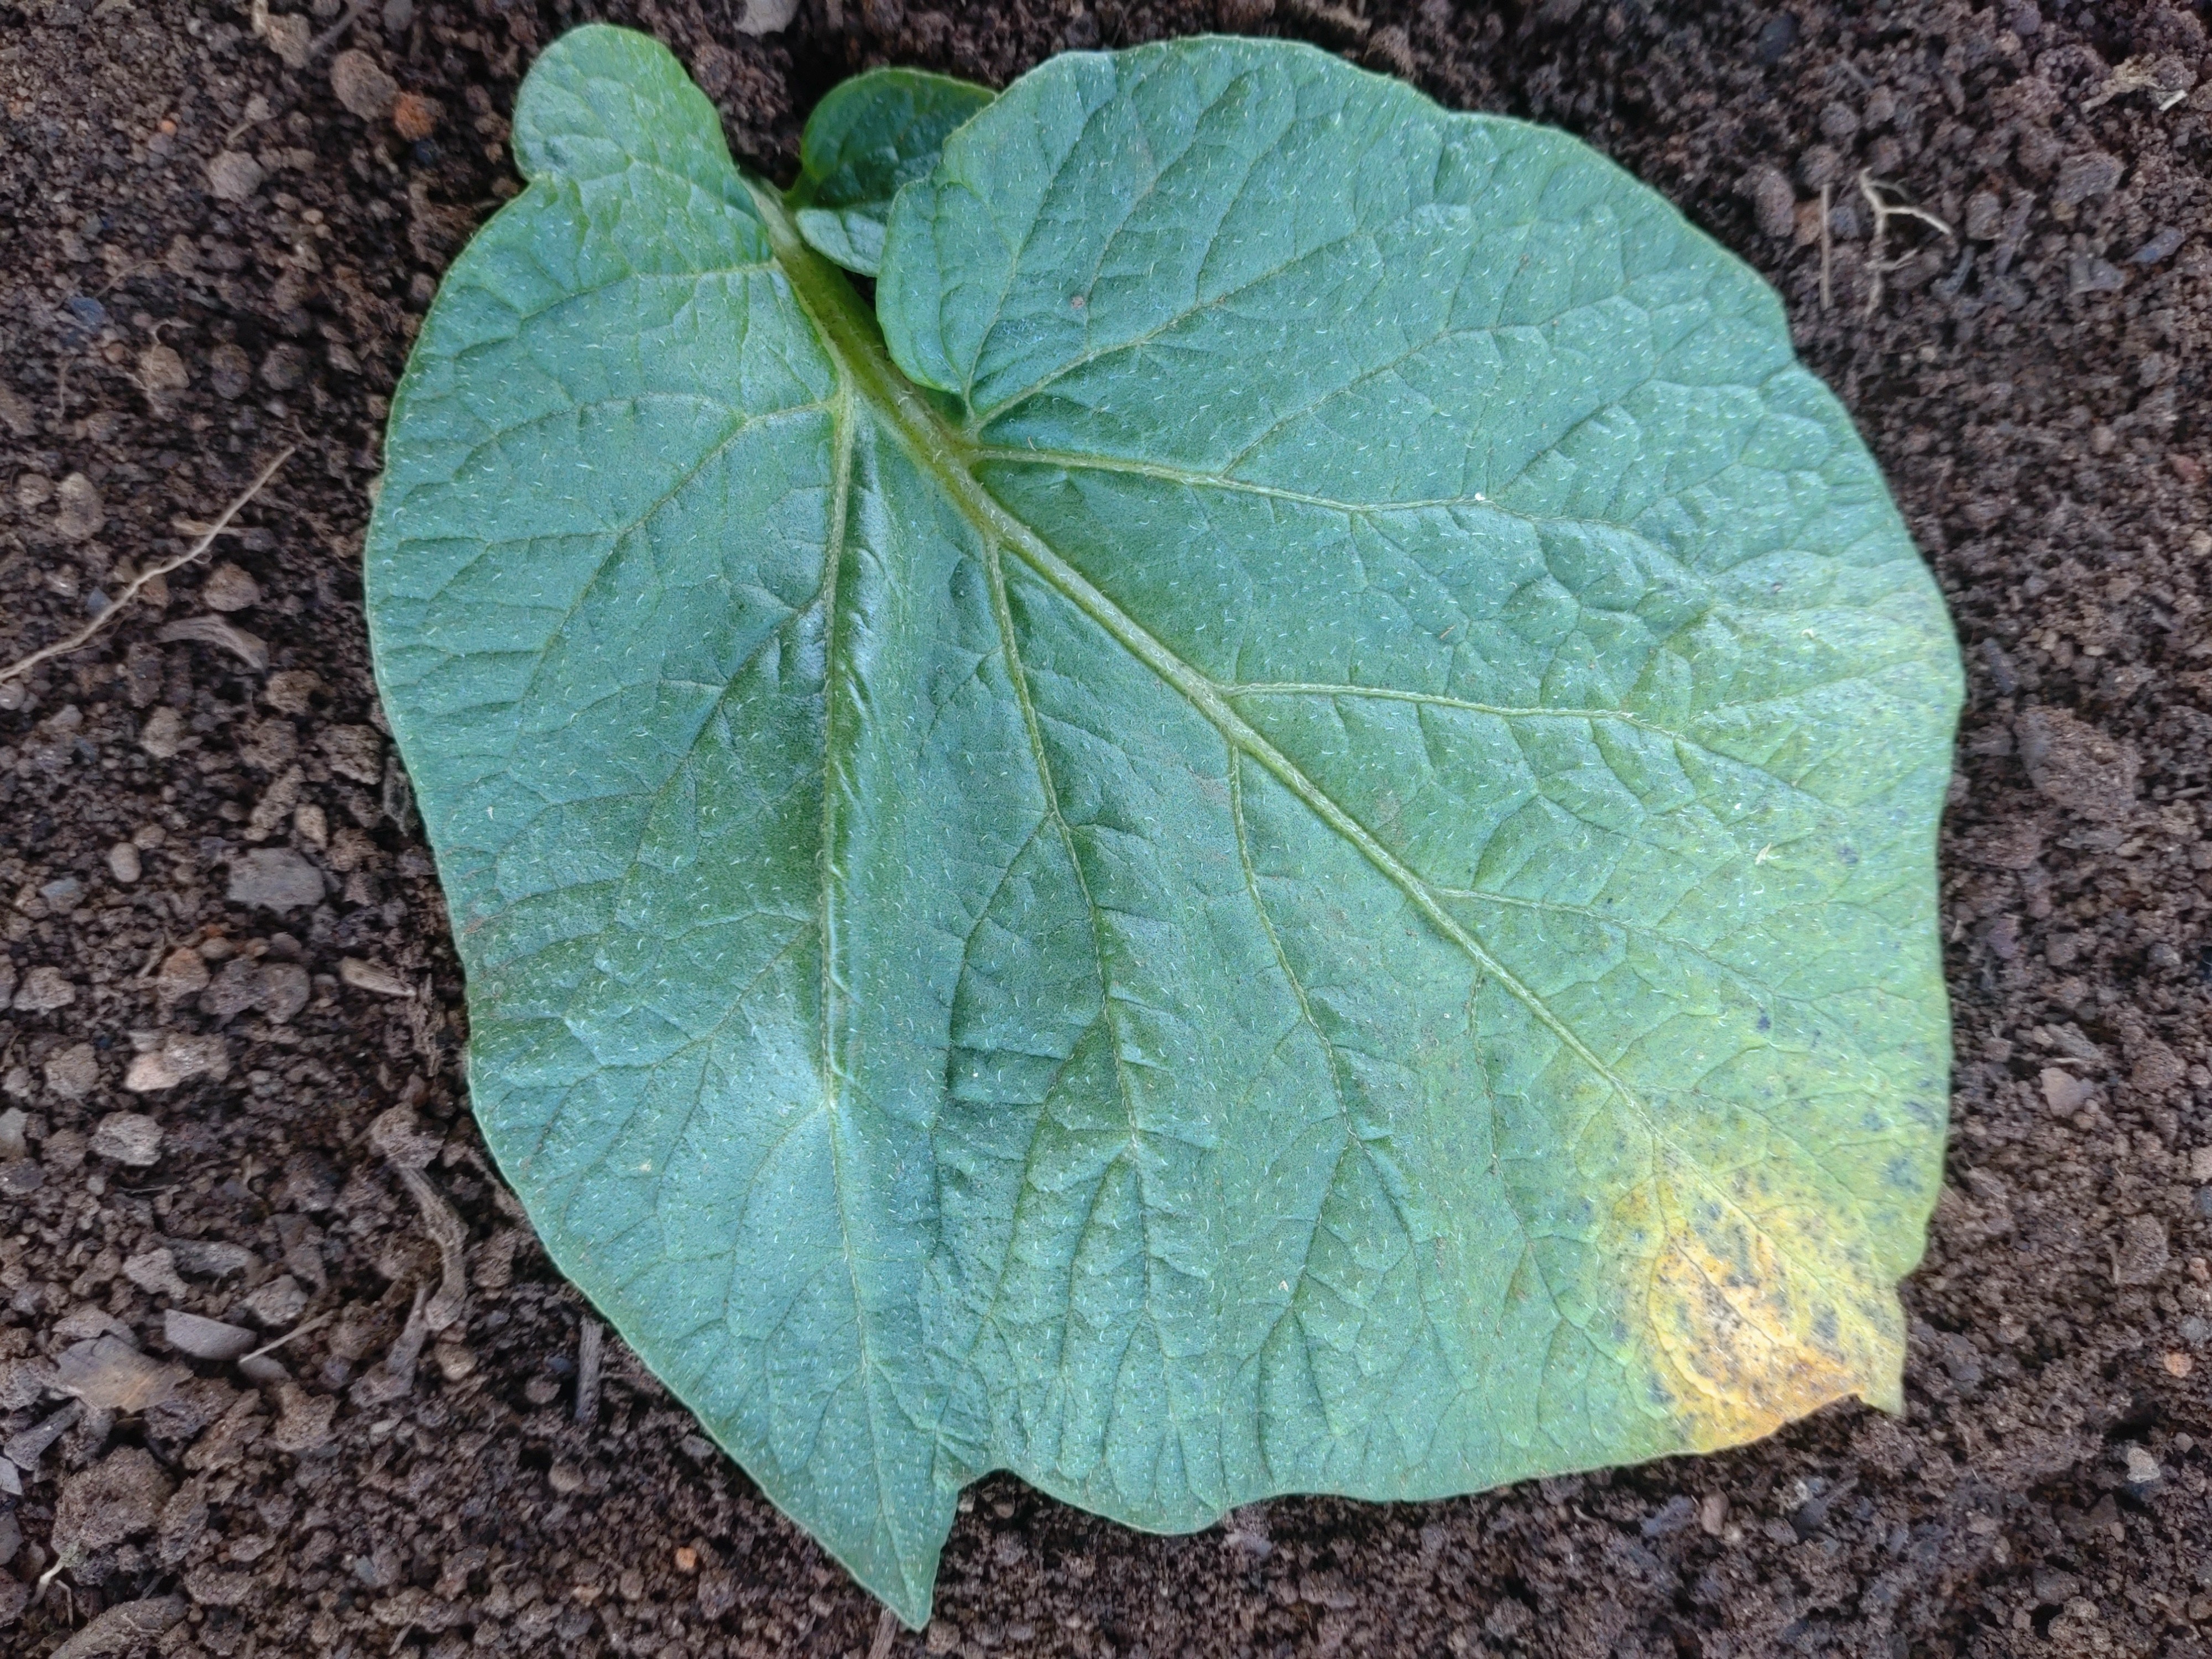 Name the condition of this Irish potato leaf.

late blight
